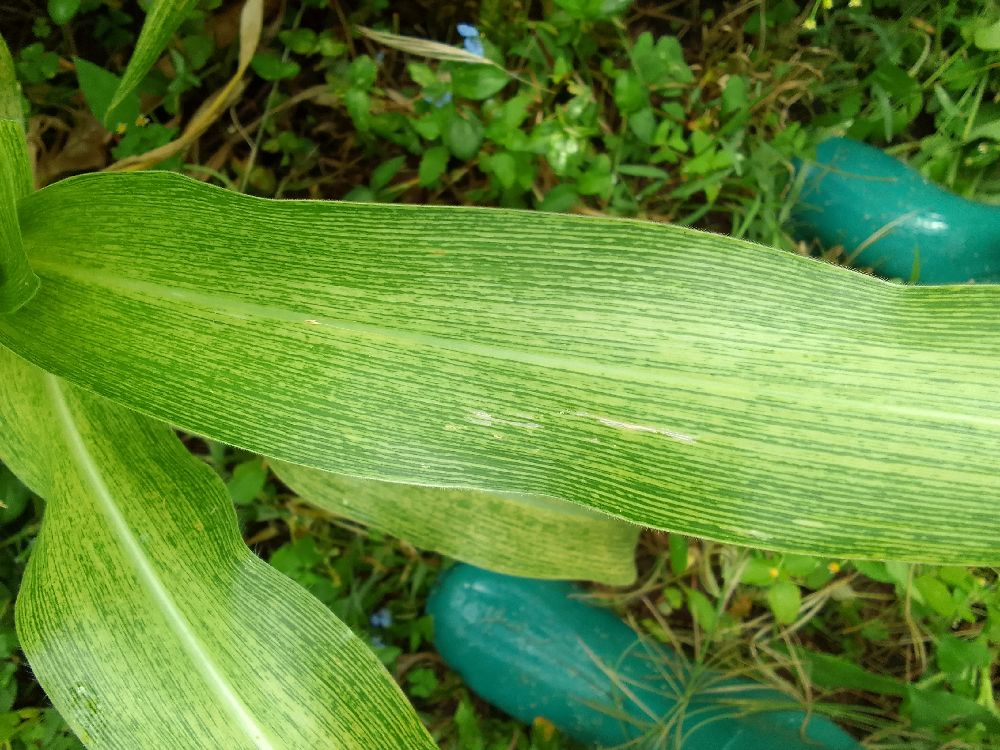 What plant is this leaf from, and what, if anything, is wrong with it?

maize, maize streak virus
